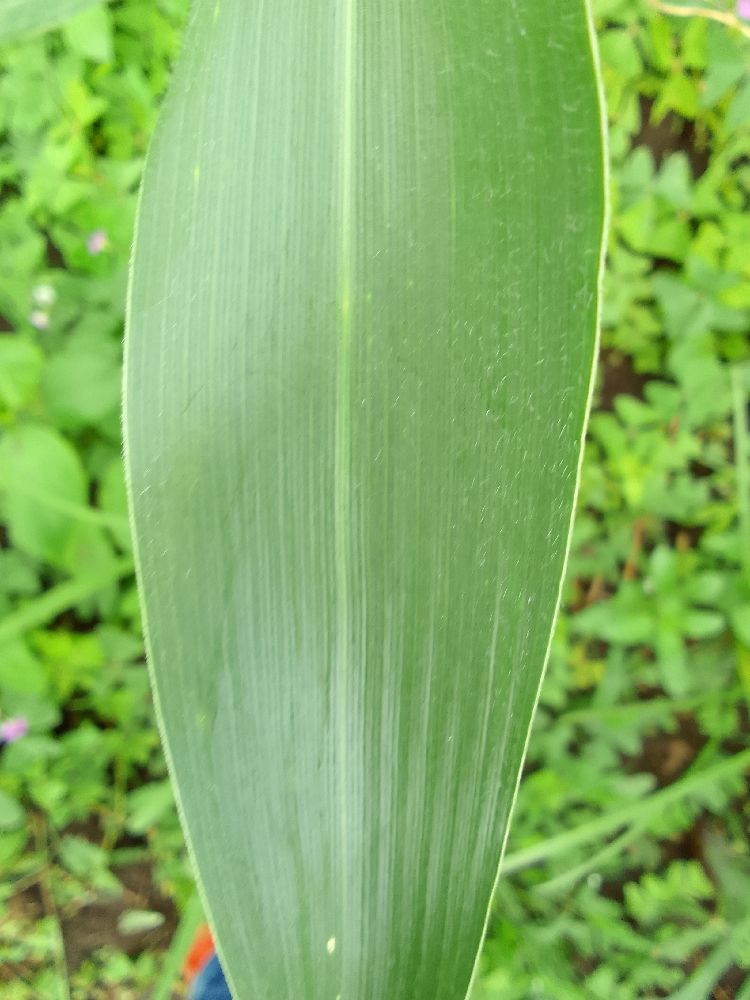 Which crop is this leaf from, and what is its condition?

maize, healthy
